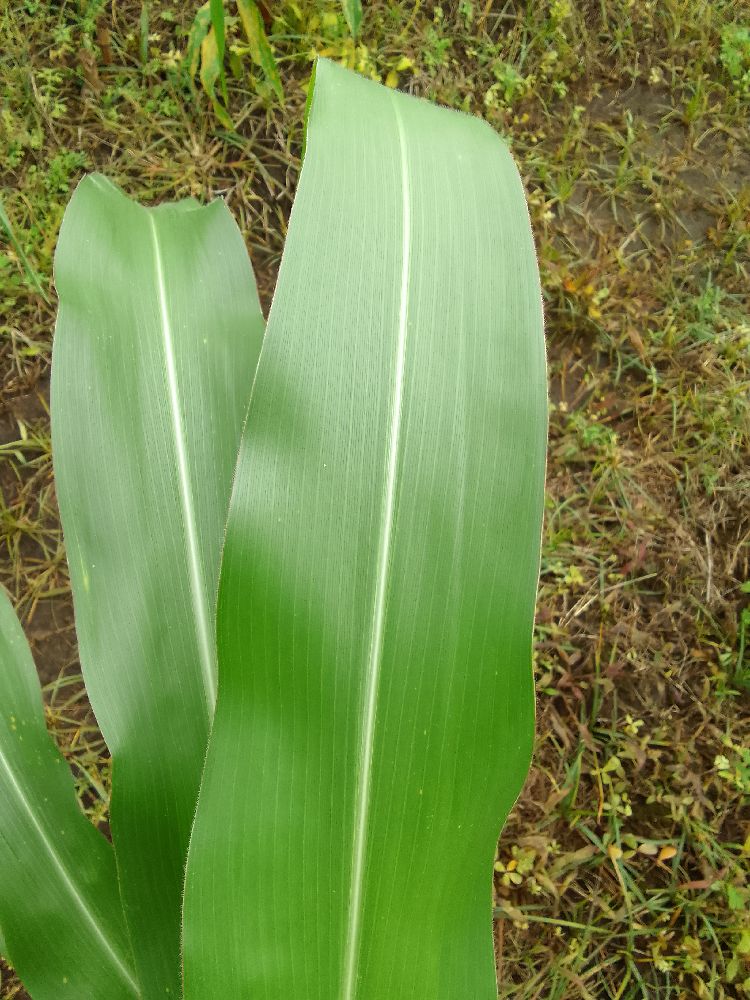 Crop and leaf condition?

maize, healthy
